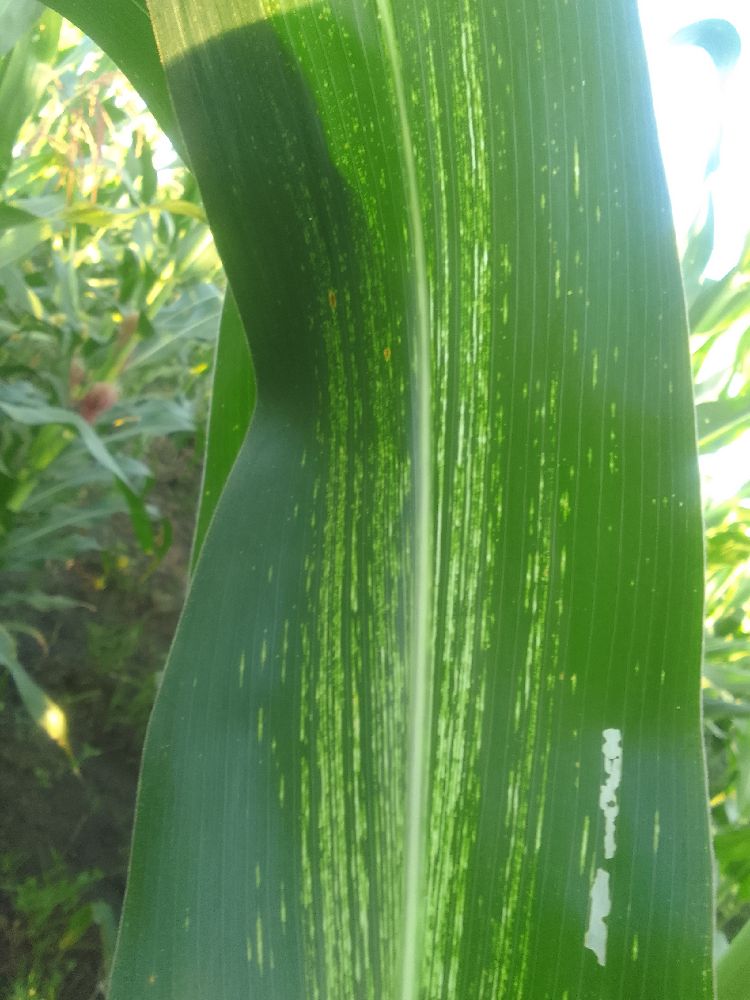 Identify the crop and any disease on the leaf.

maize, maize streak virus
